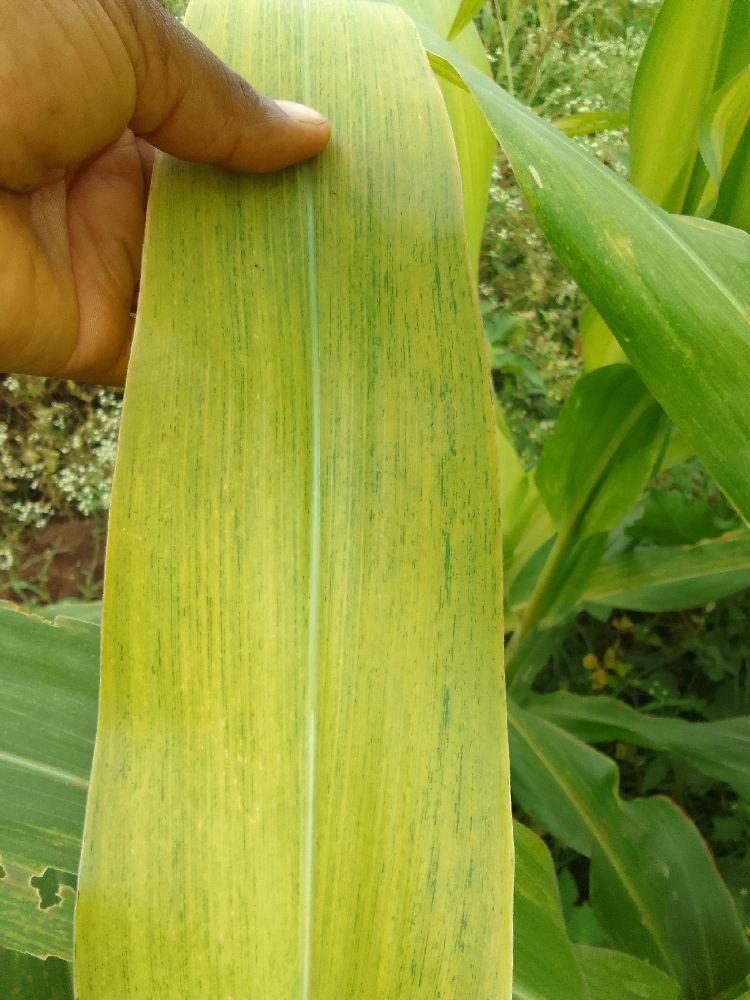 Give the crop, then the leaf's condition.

maize, maize lethal necrosis
